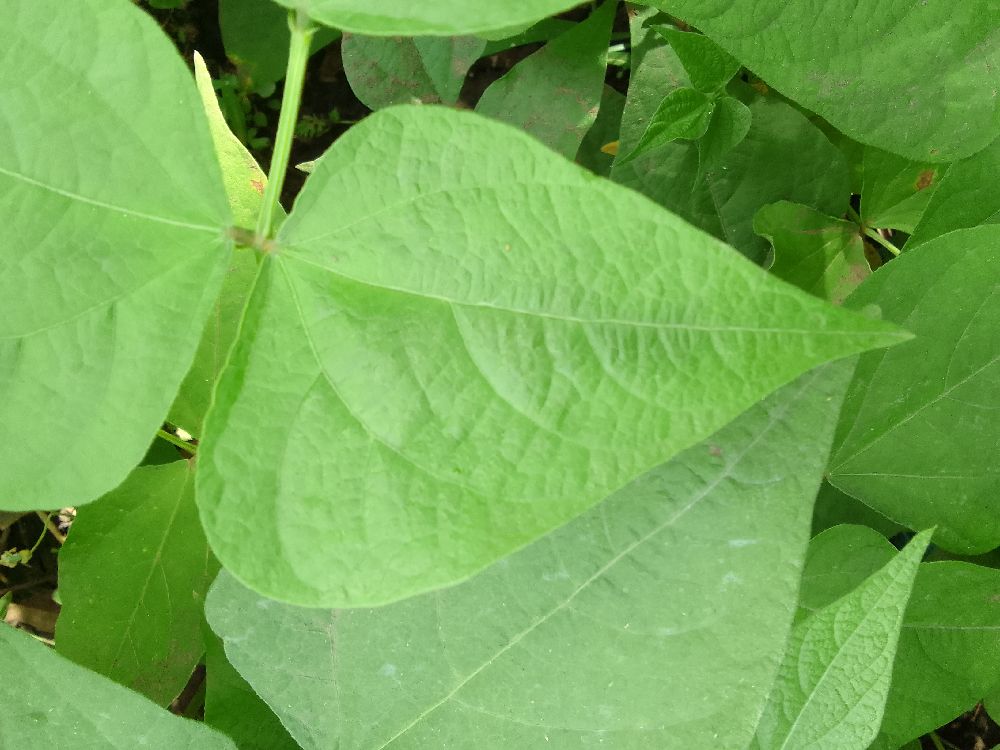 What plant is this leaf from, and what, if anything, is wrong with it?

common bean, healthy
